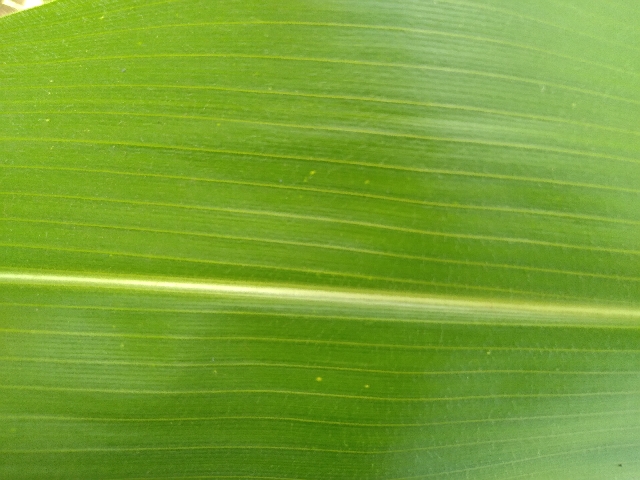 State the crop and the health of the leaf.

maize, healthy
